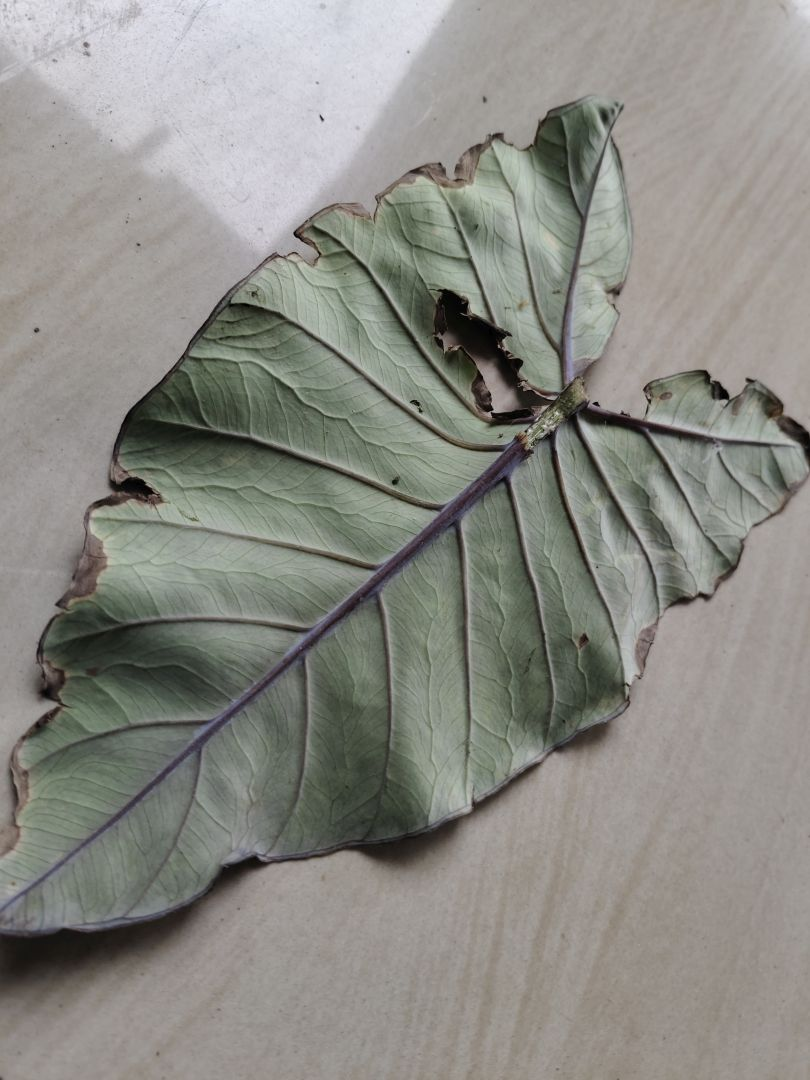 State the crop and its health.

taro, leaf blight
